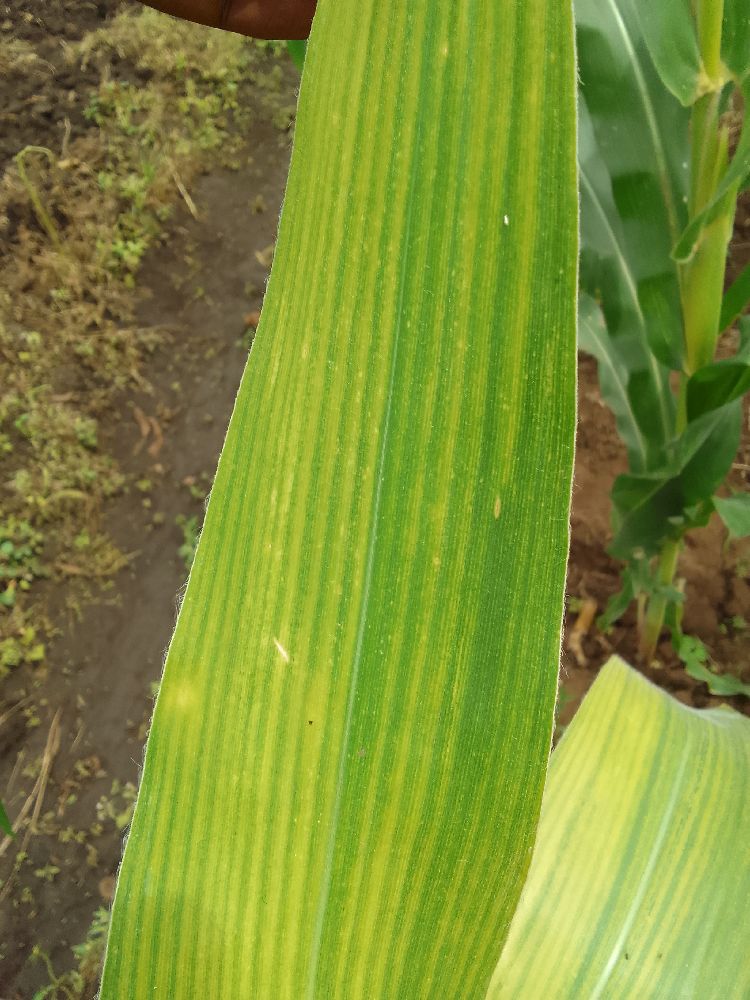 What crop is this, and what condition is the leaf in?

maize, maize lethal necrosis
